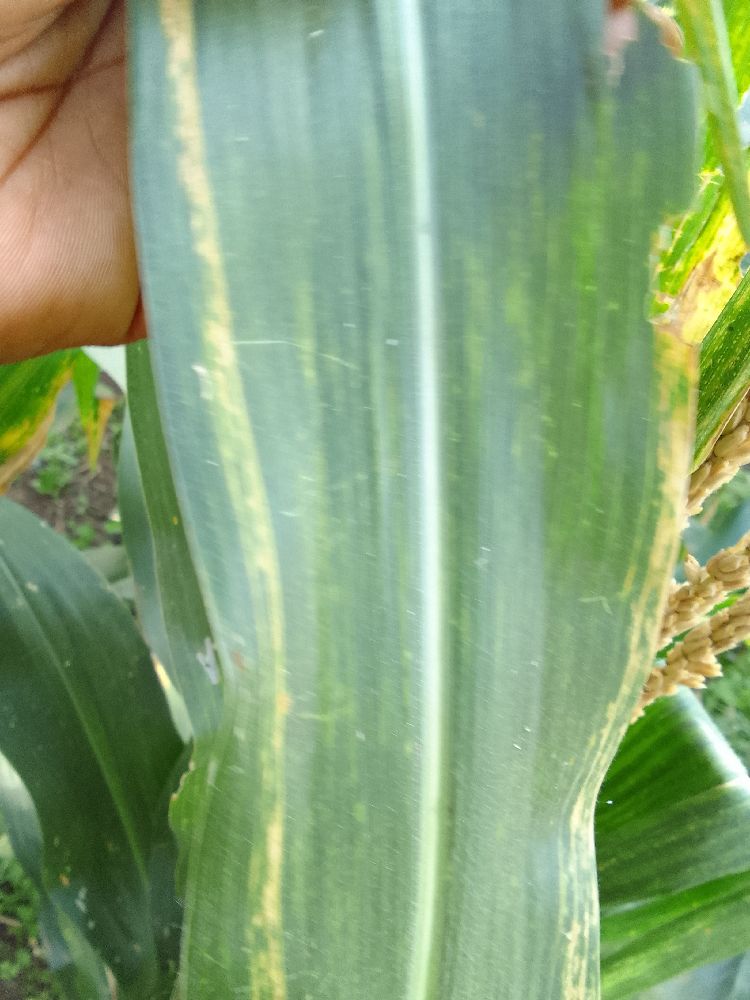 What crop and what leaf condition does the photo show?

maize, maize lethal necrosis
